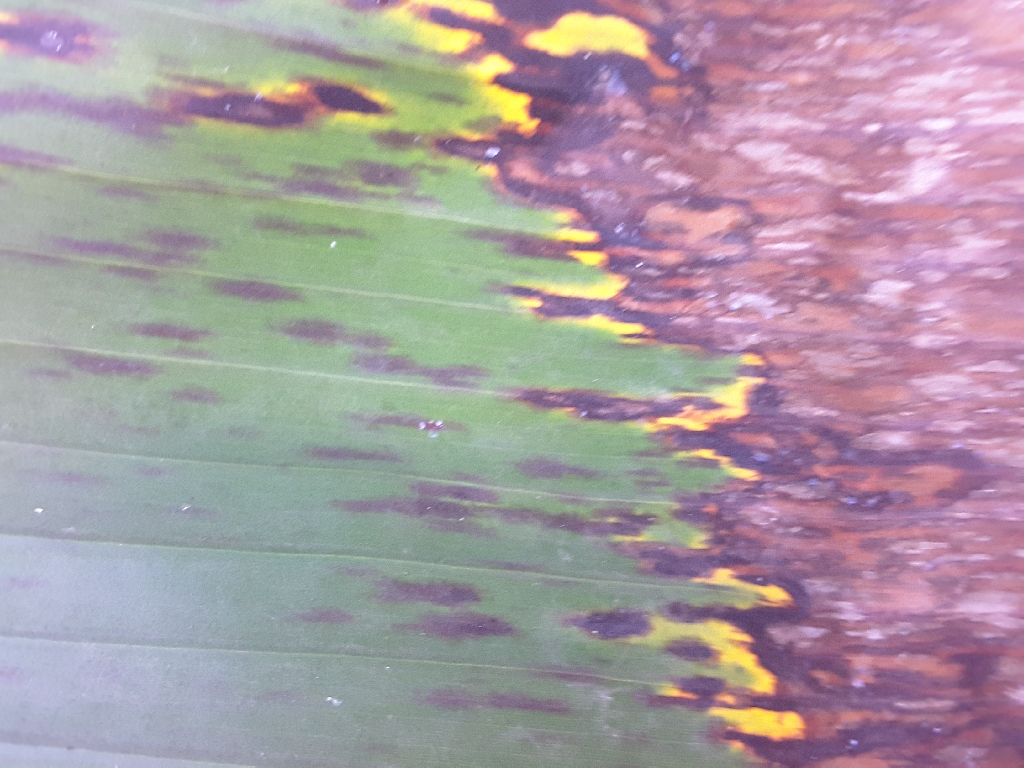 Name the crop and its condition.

banana, black sigatoka
